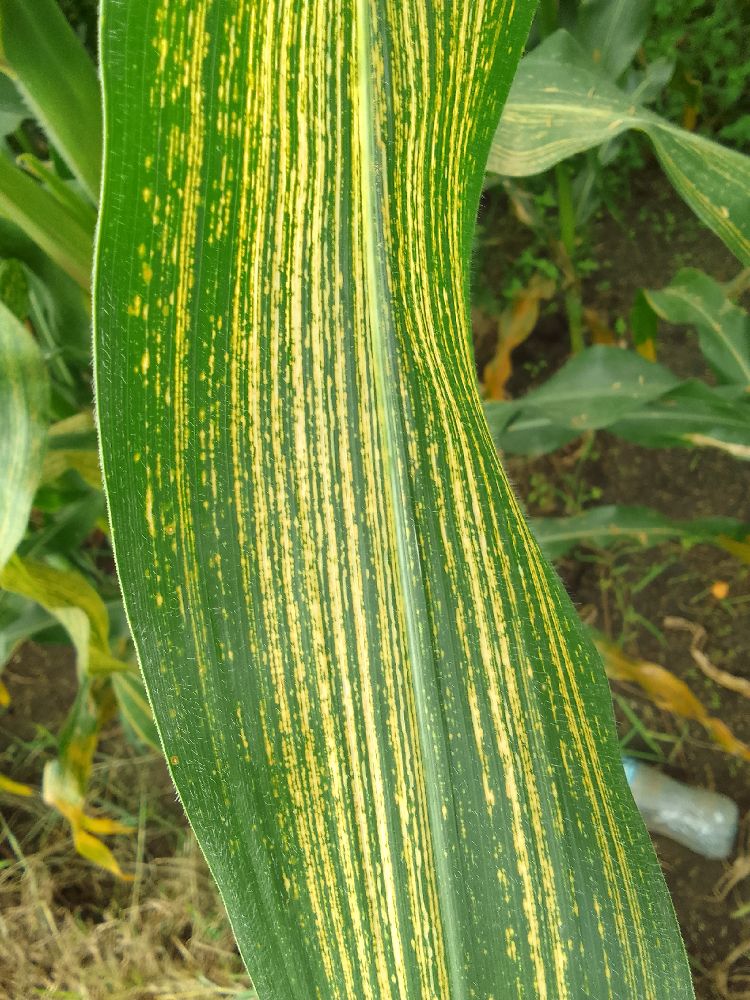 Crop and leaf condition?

maize, maize streak virus
